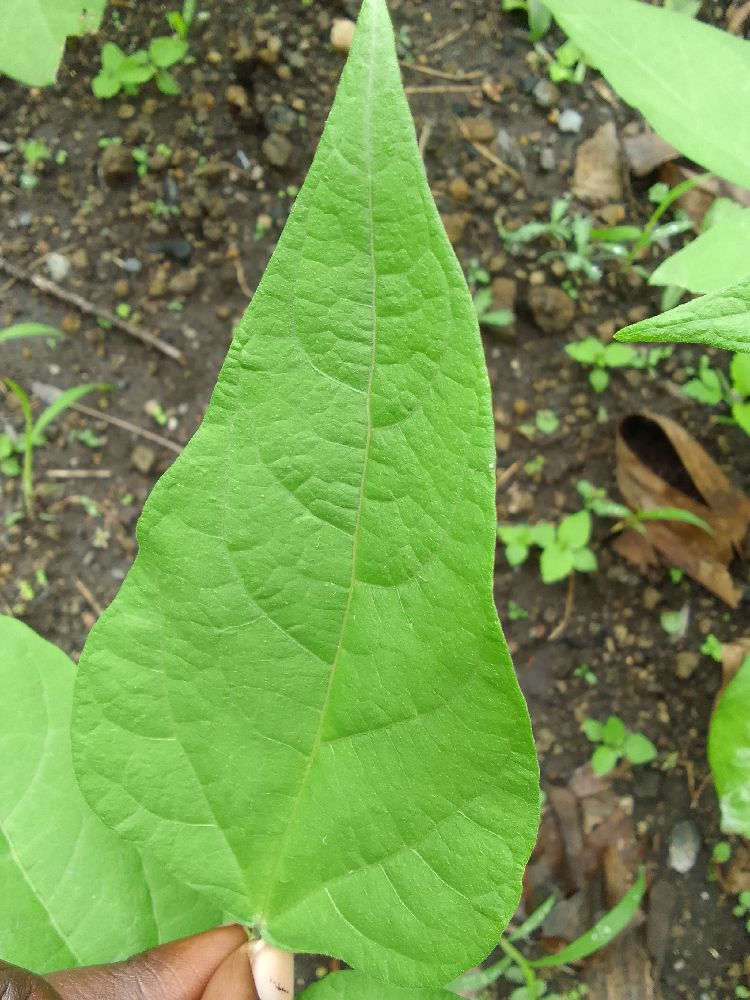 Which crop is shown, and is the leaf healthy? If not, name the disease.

common bean, healthy
